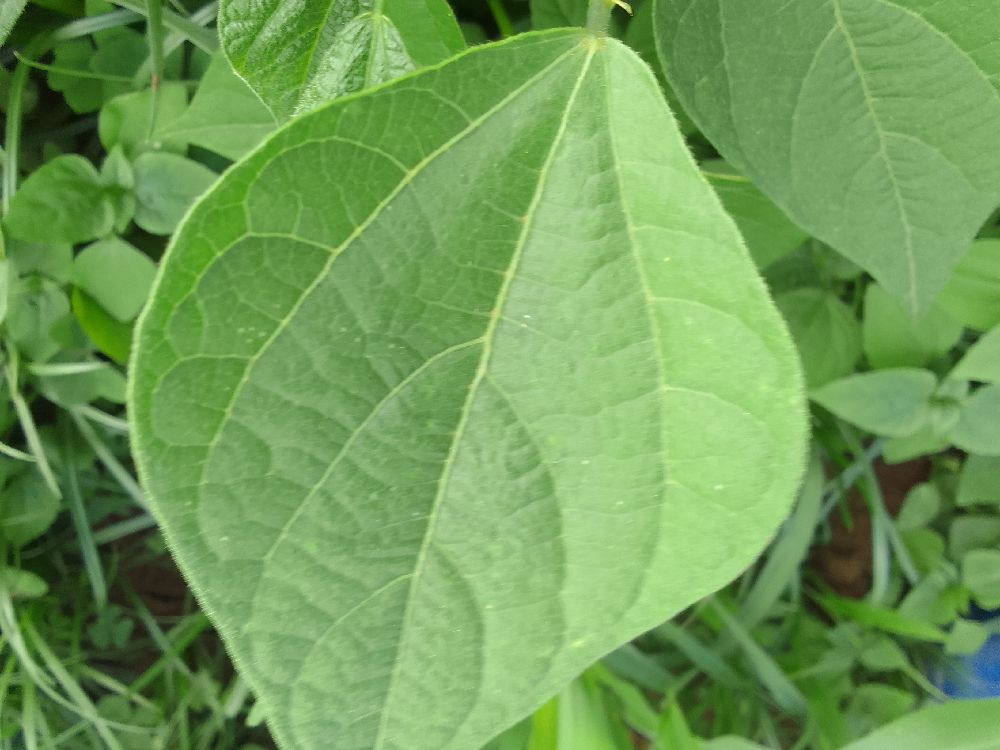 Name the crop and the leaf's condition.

common bean, healthy
